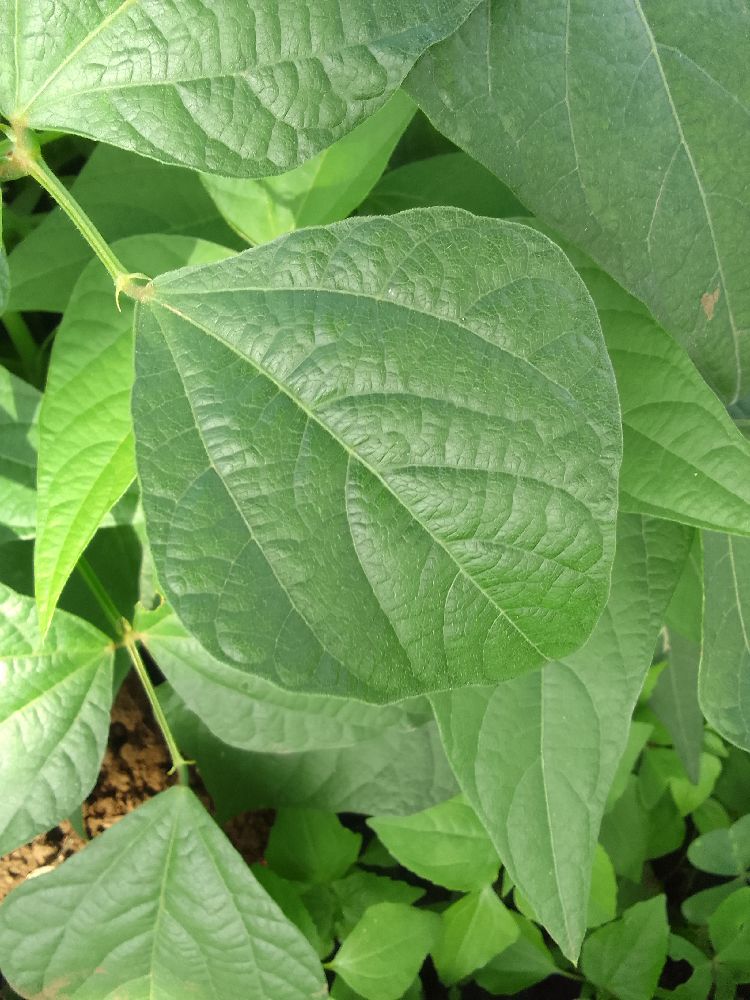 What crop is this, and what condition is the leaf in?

common bean, healthy
